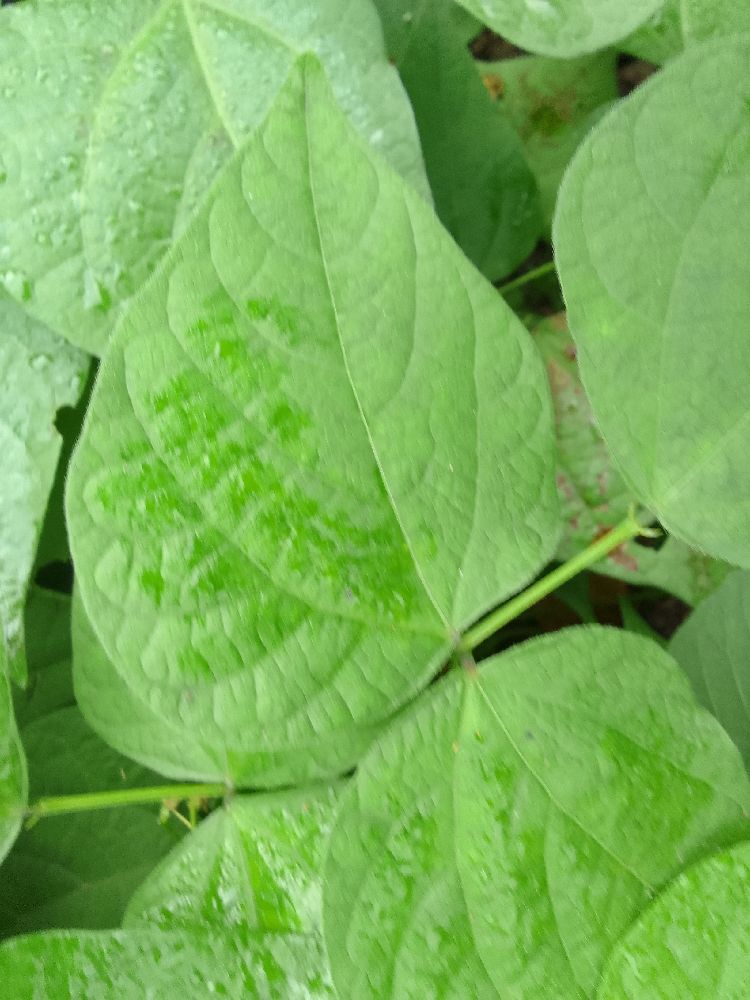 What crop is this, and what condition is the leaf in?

common bean, healthy
